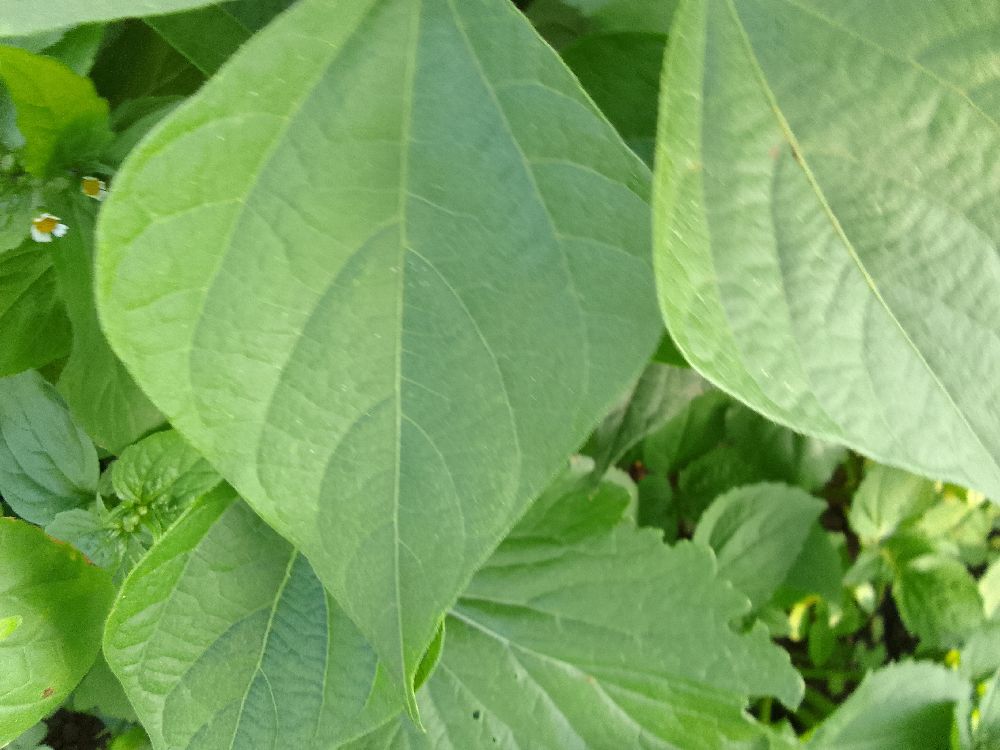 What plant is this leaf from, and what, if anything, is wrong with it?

common bean, healthy
